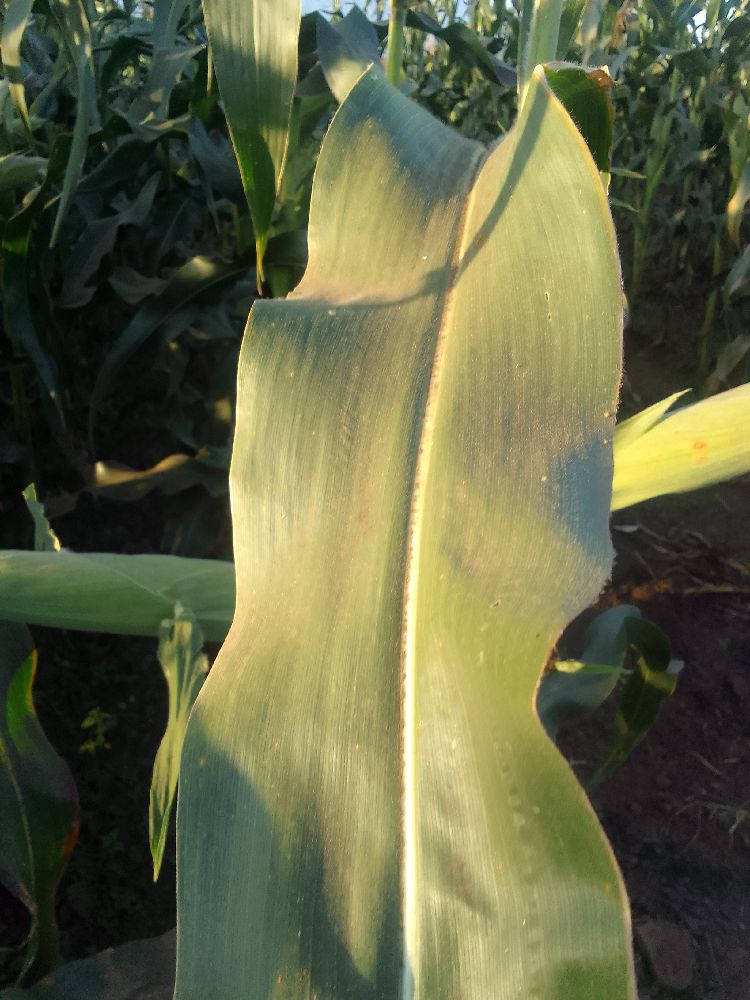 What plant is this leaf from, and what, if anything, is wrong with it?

maize, healthy
